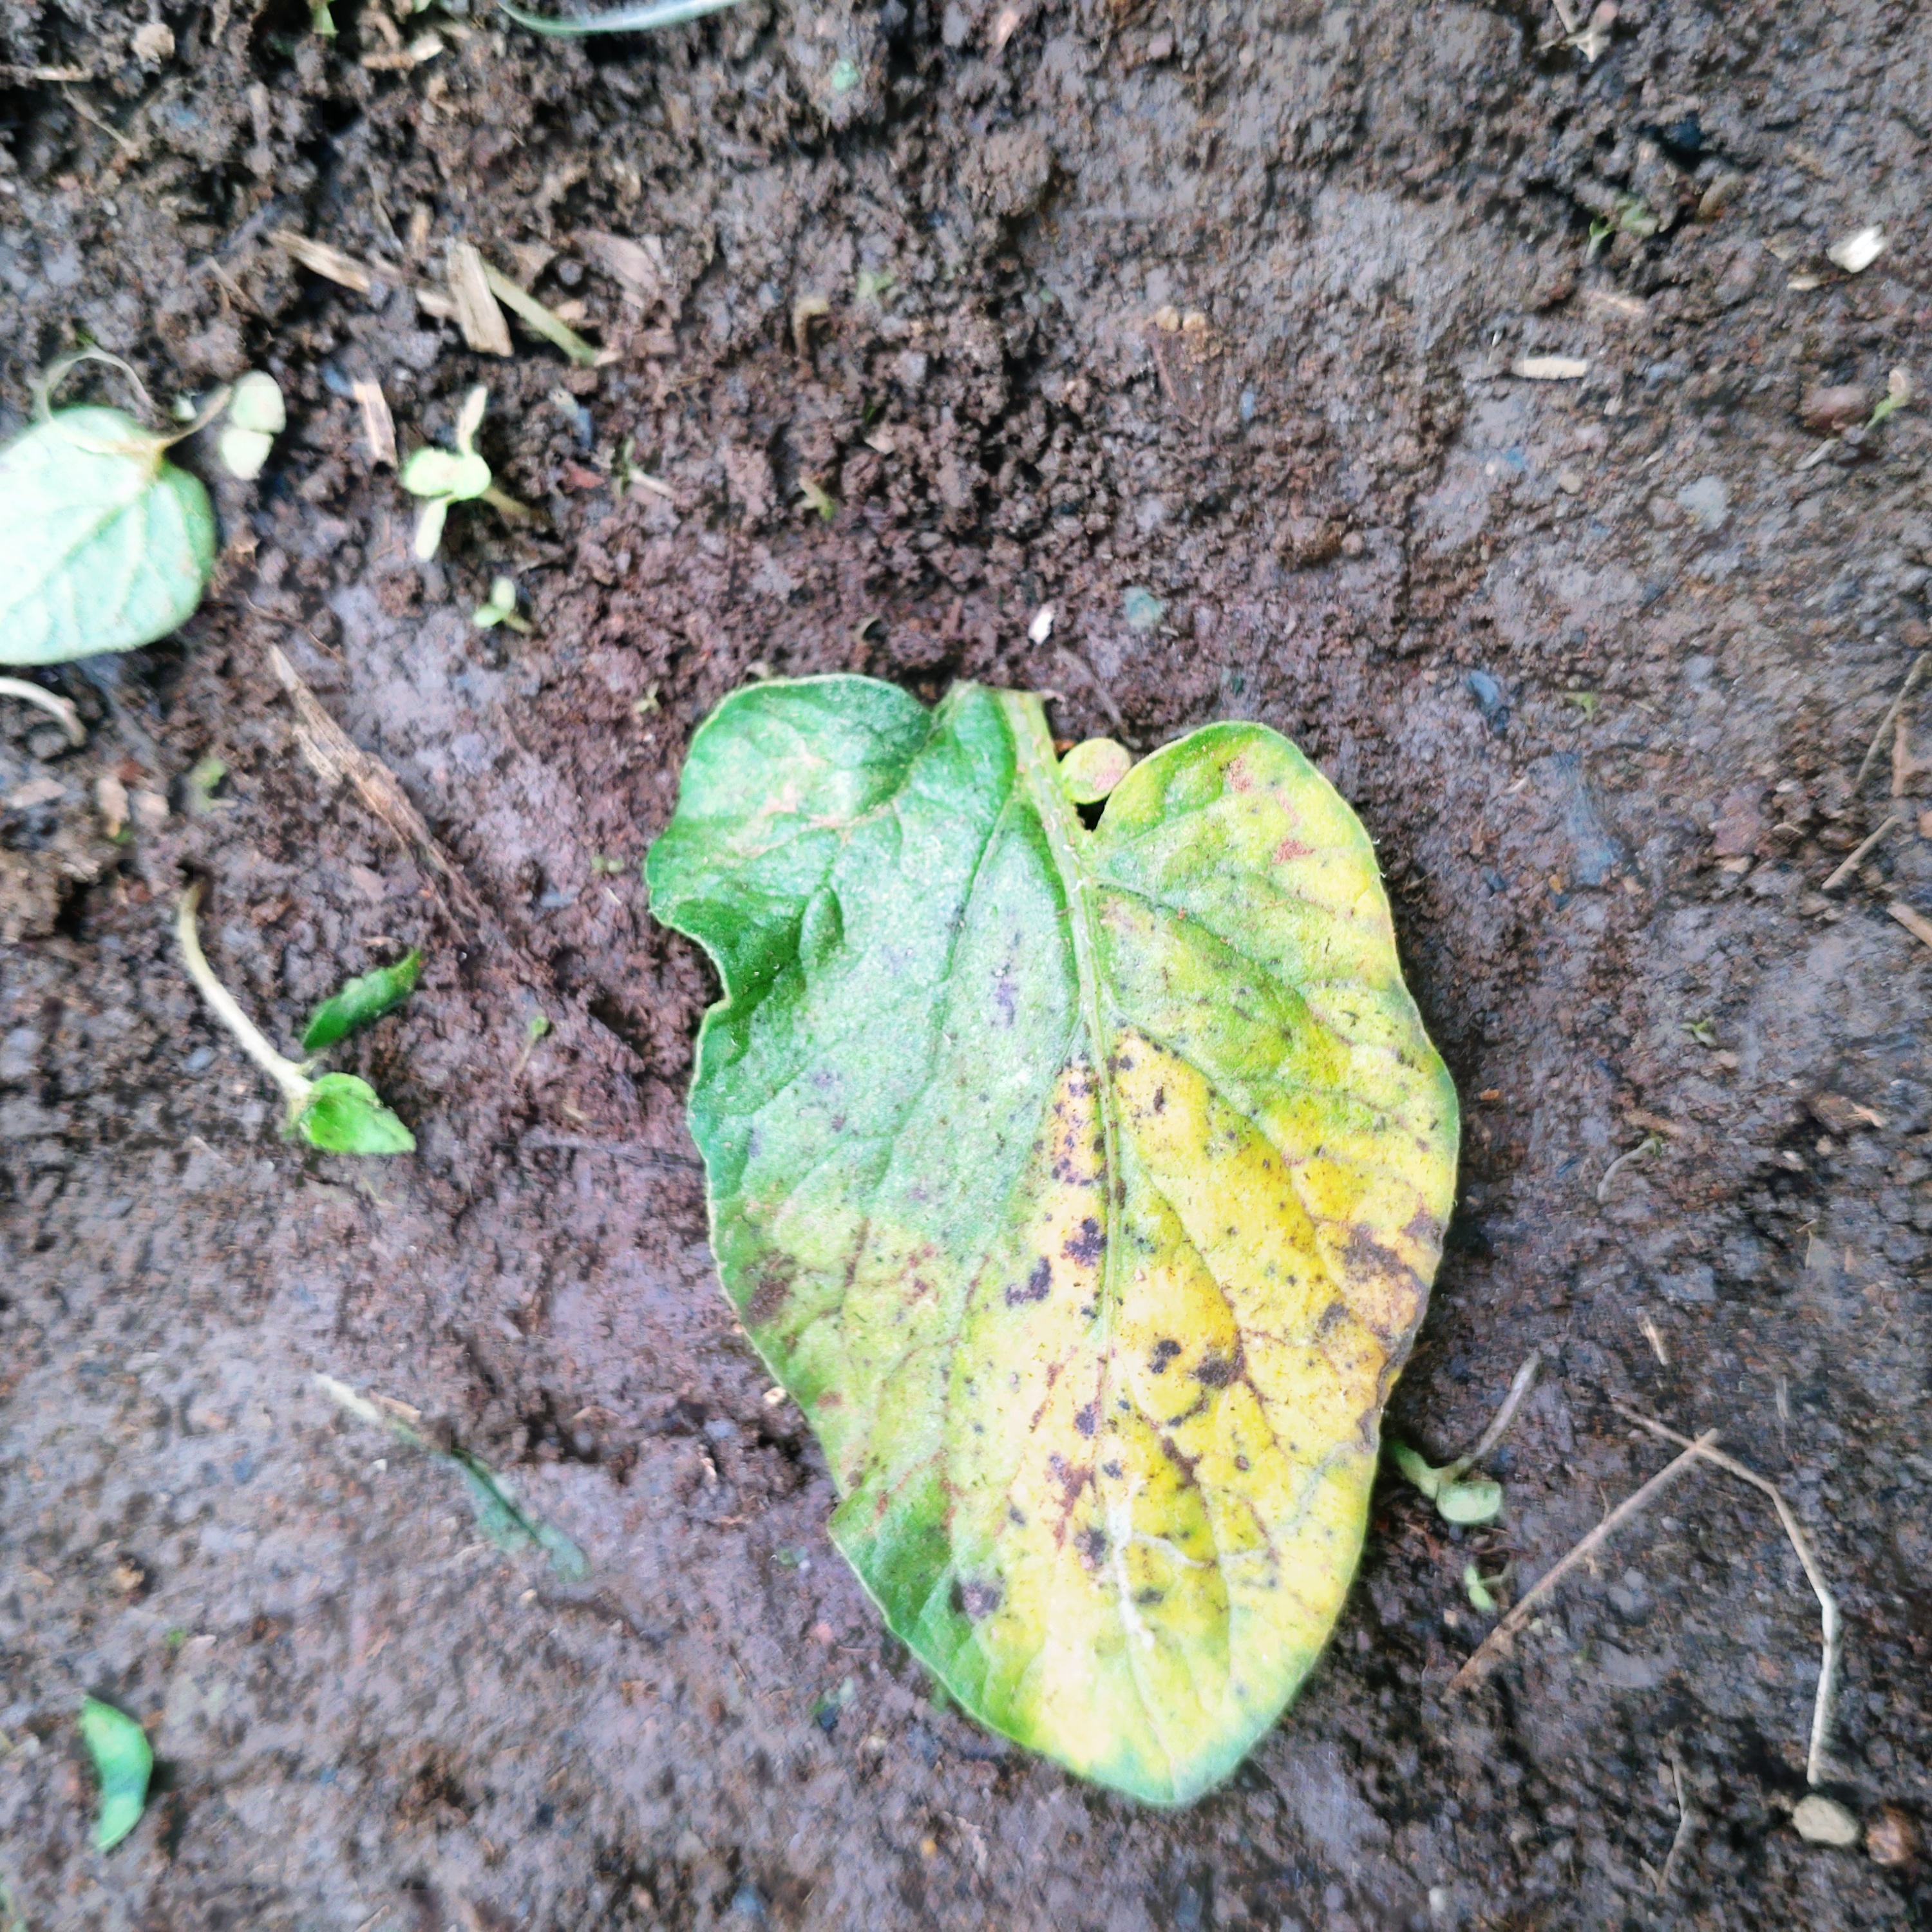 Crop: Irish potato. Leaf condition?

late blight
